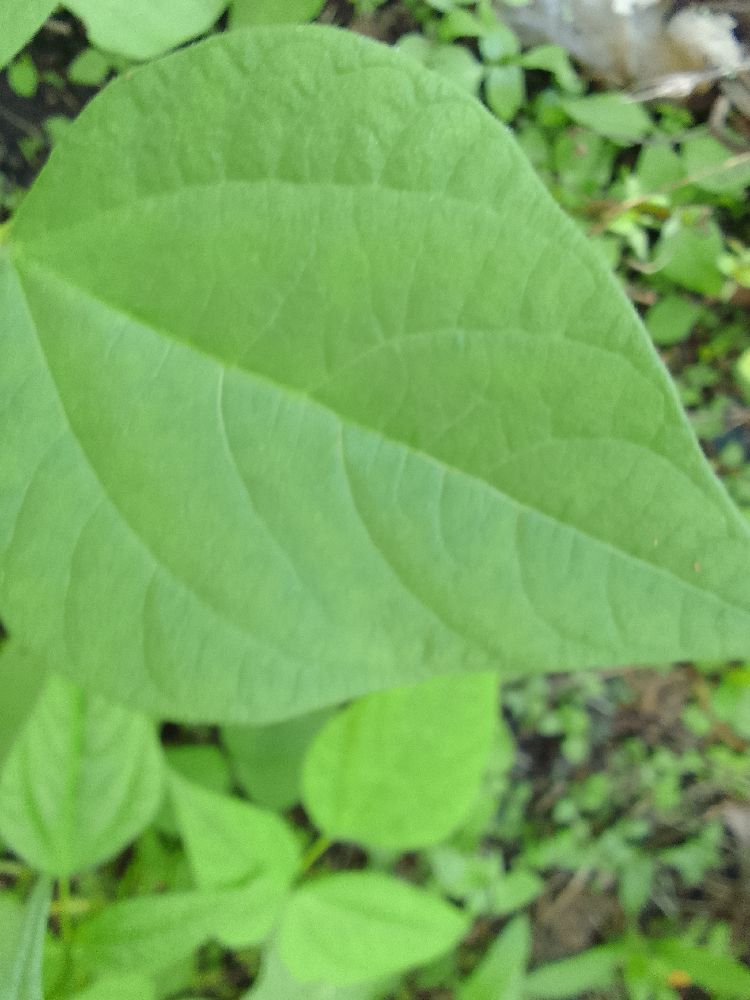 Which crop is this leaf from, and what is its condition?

common bean, healthy
